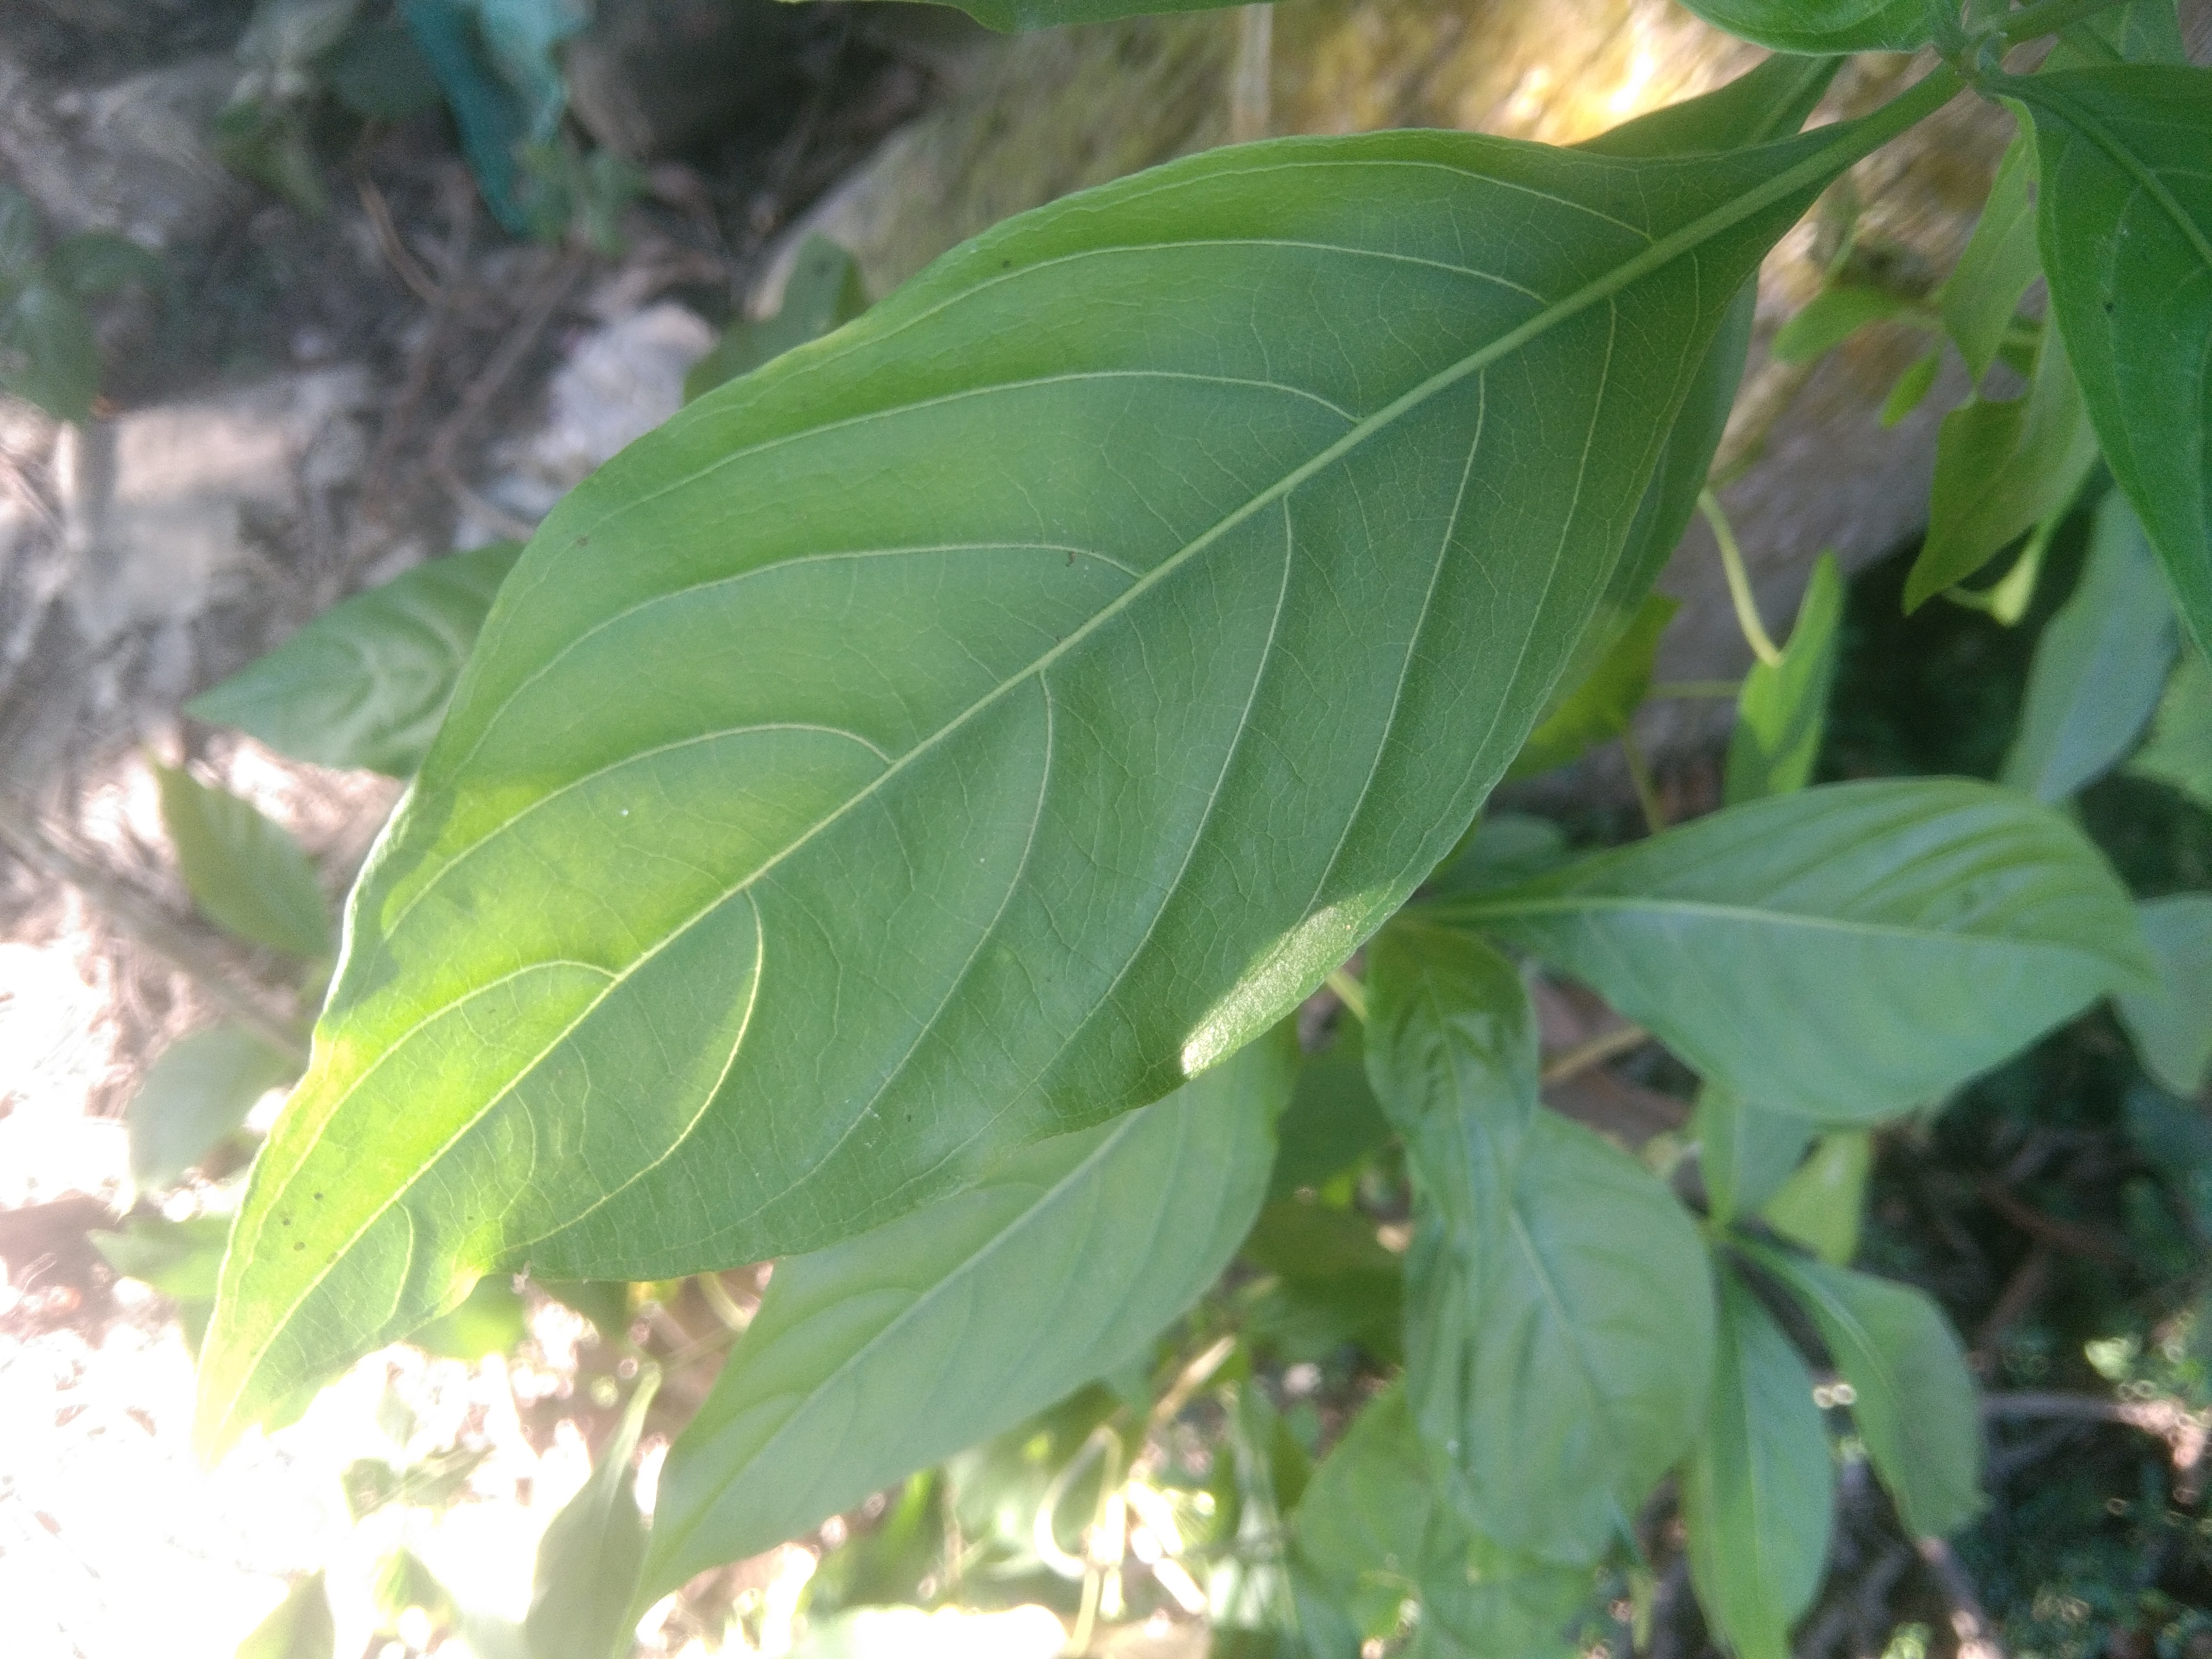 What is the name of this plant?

vasaka
